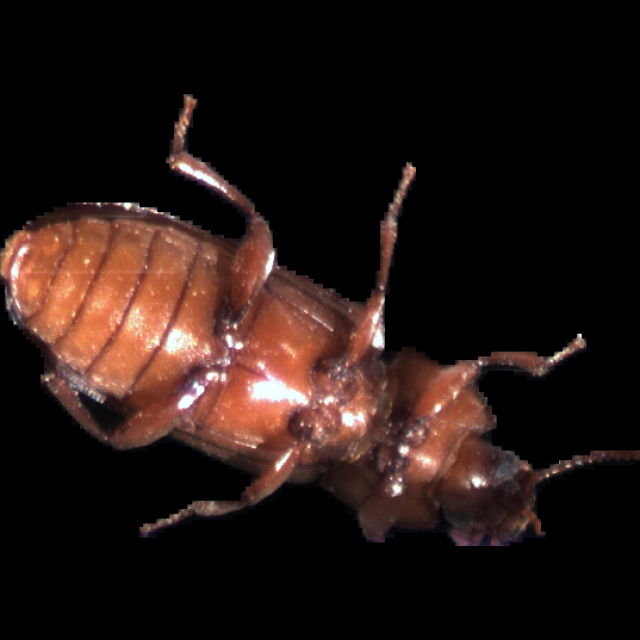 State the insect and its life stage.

mealworm beetle
